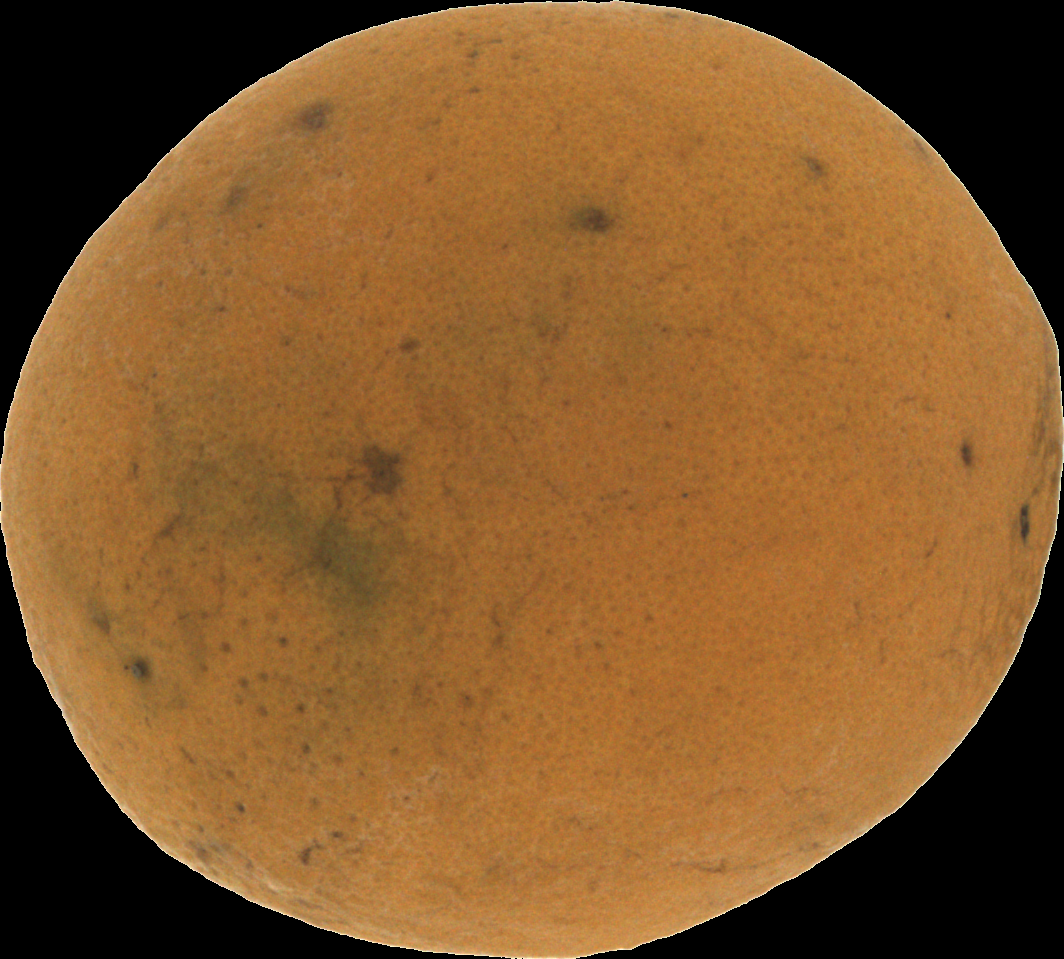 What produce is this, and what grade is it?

orange, bad
